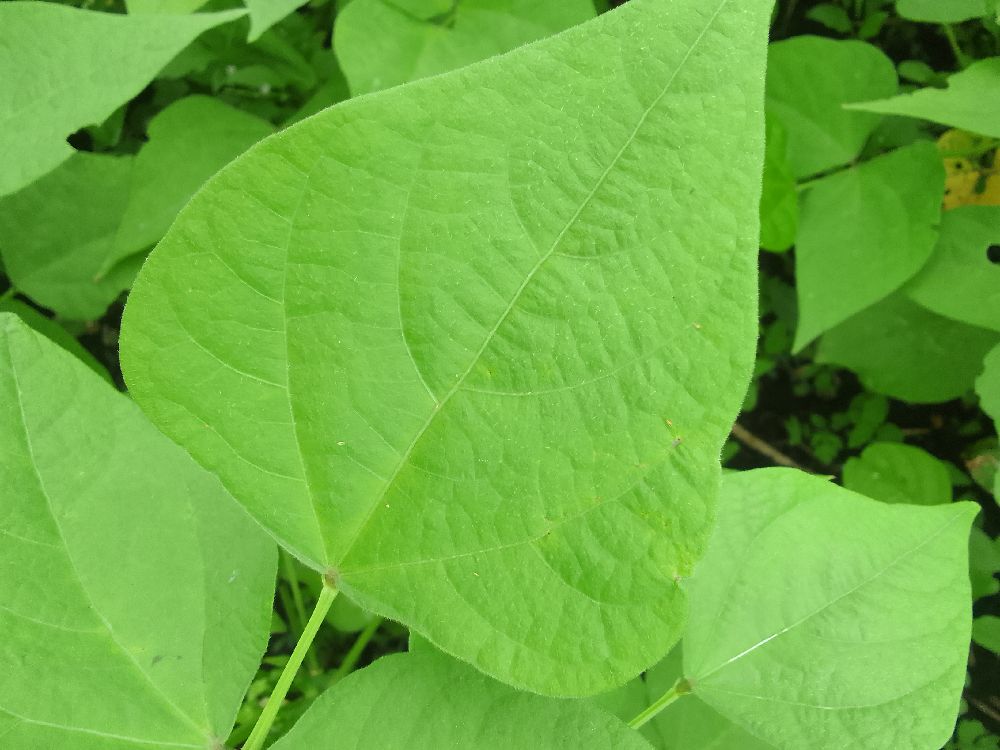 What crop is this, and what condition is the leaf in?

common bean, healthy
